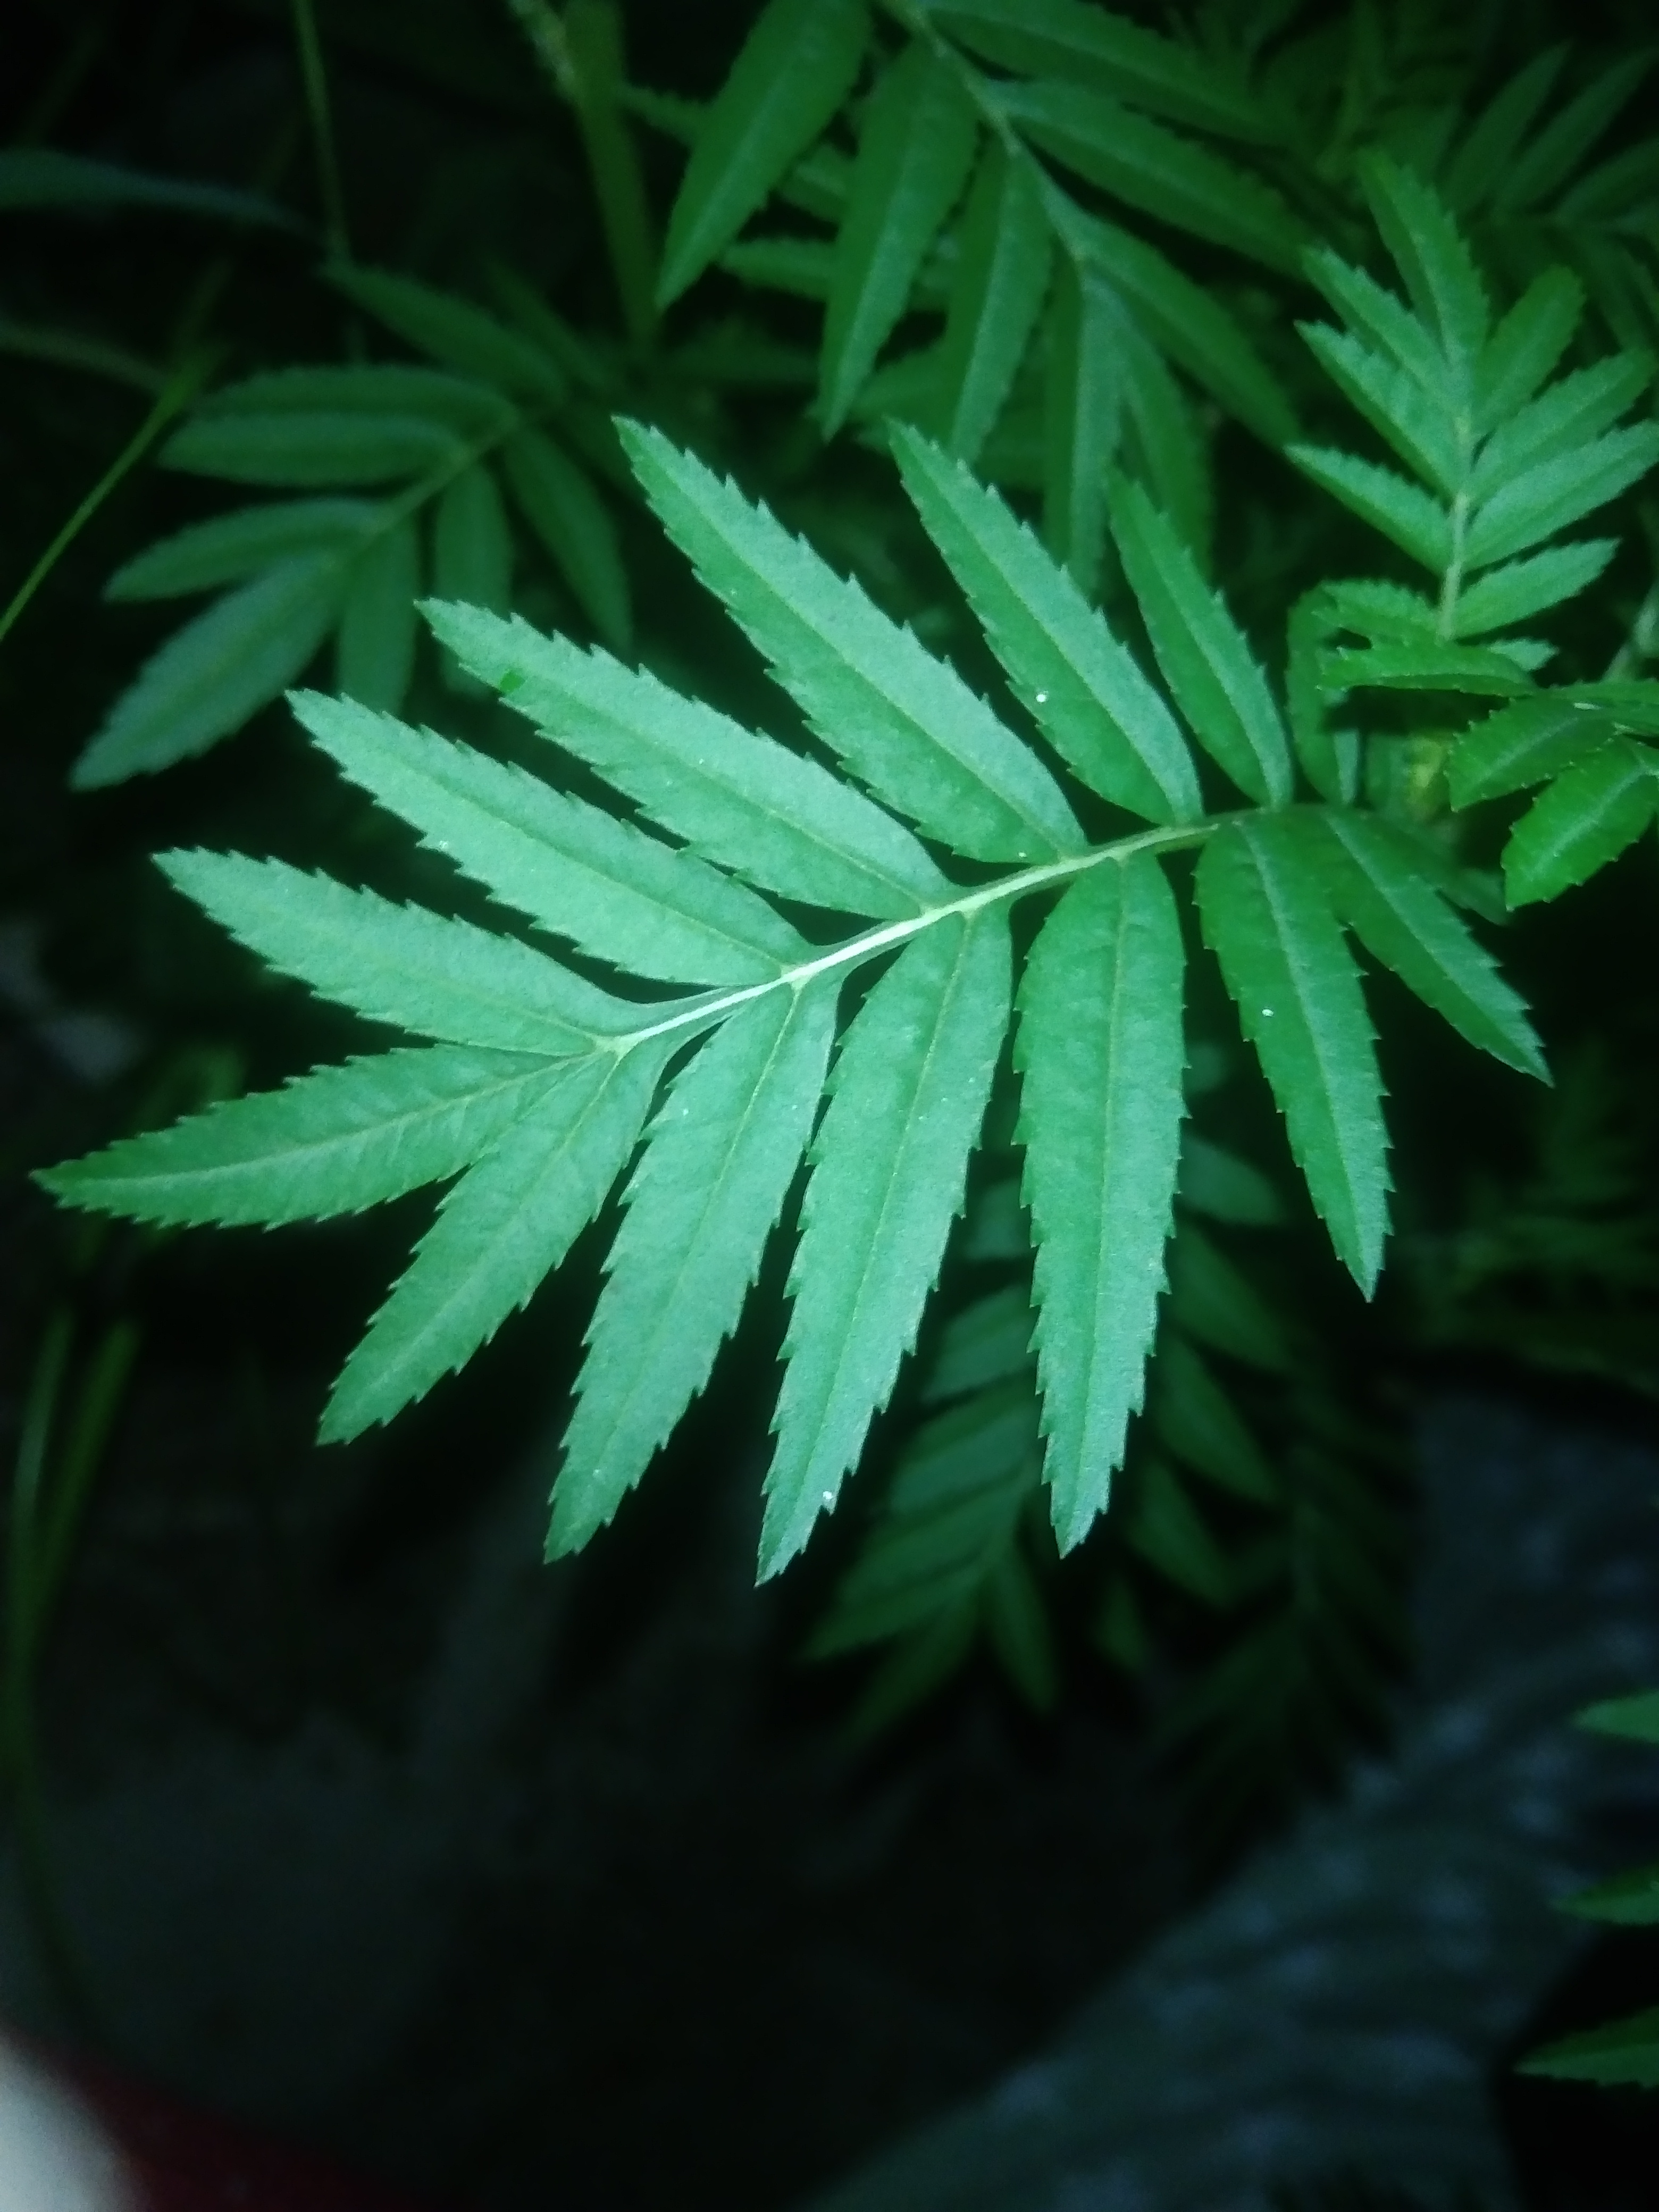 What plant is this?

marigold
